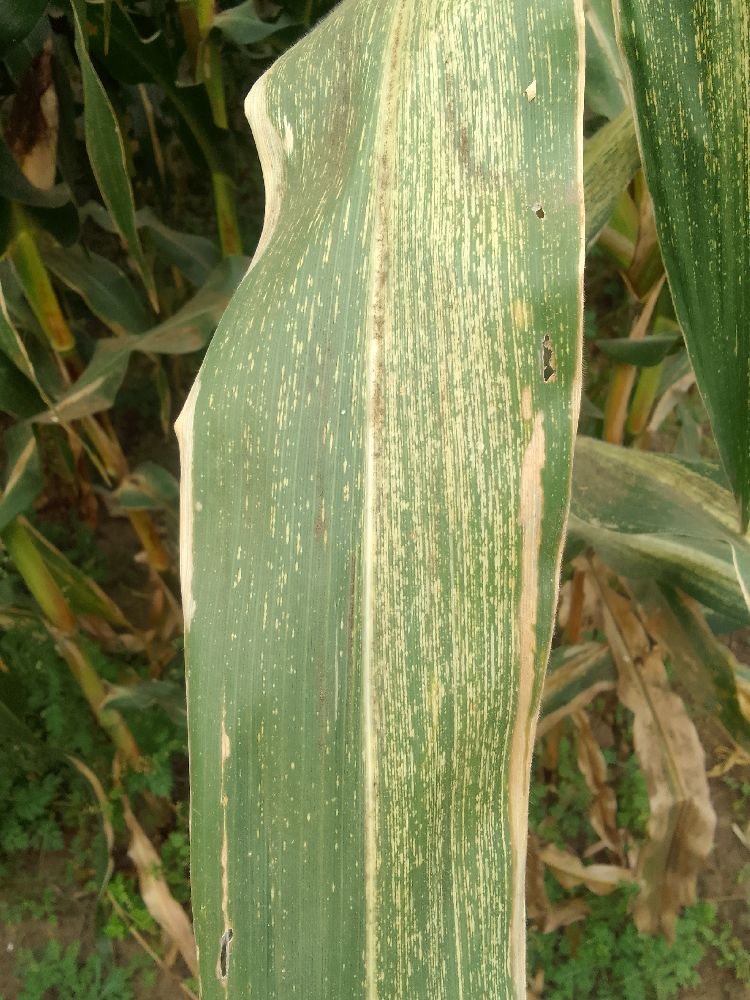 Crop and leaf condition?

maize, maize streak virus
